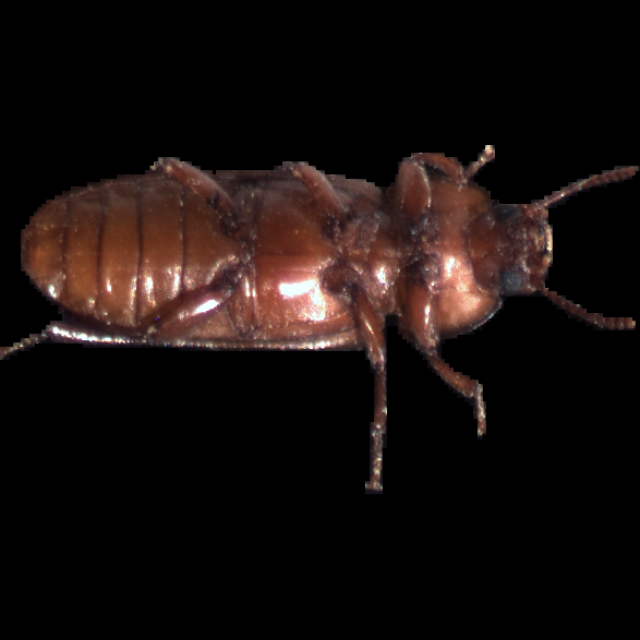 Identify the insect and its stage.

mealworm beetle
